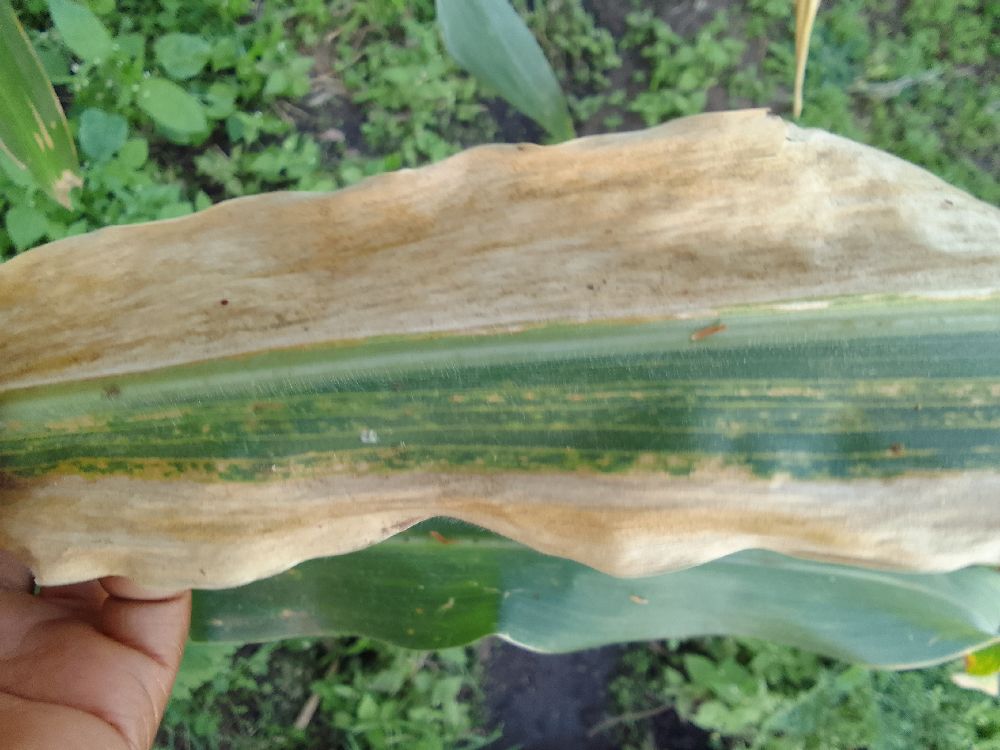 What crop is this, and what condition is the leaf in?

maize, maize lethal necrosis
